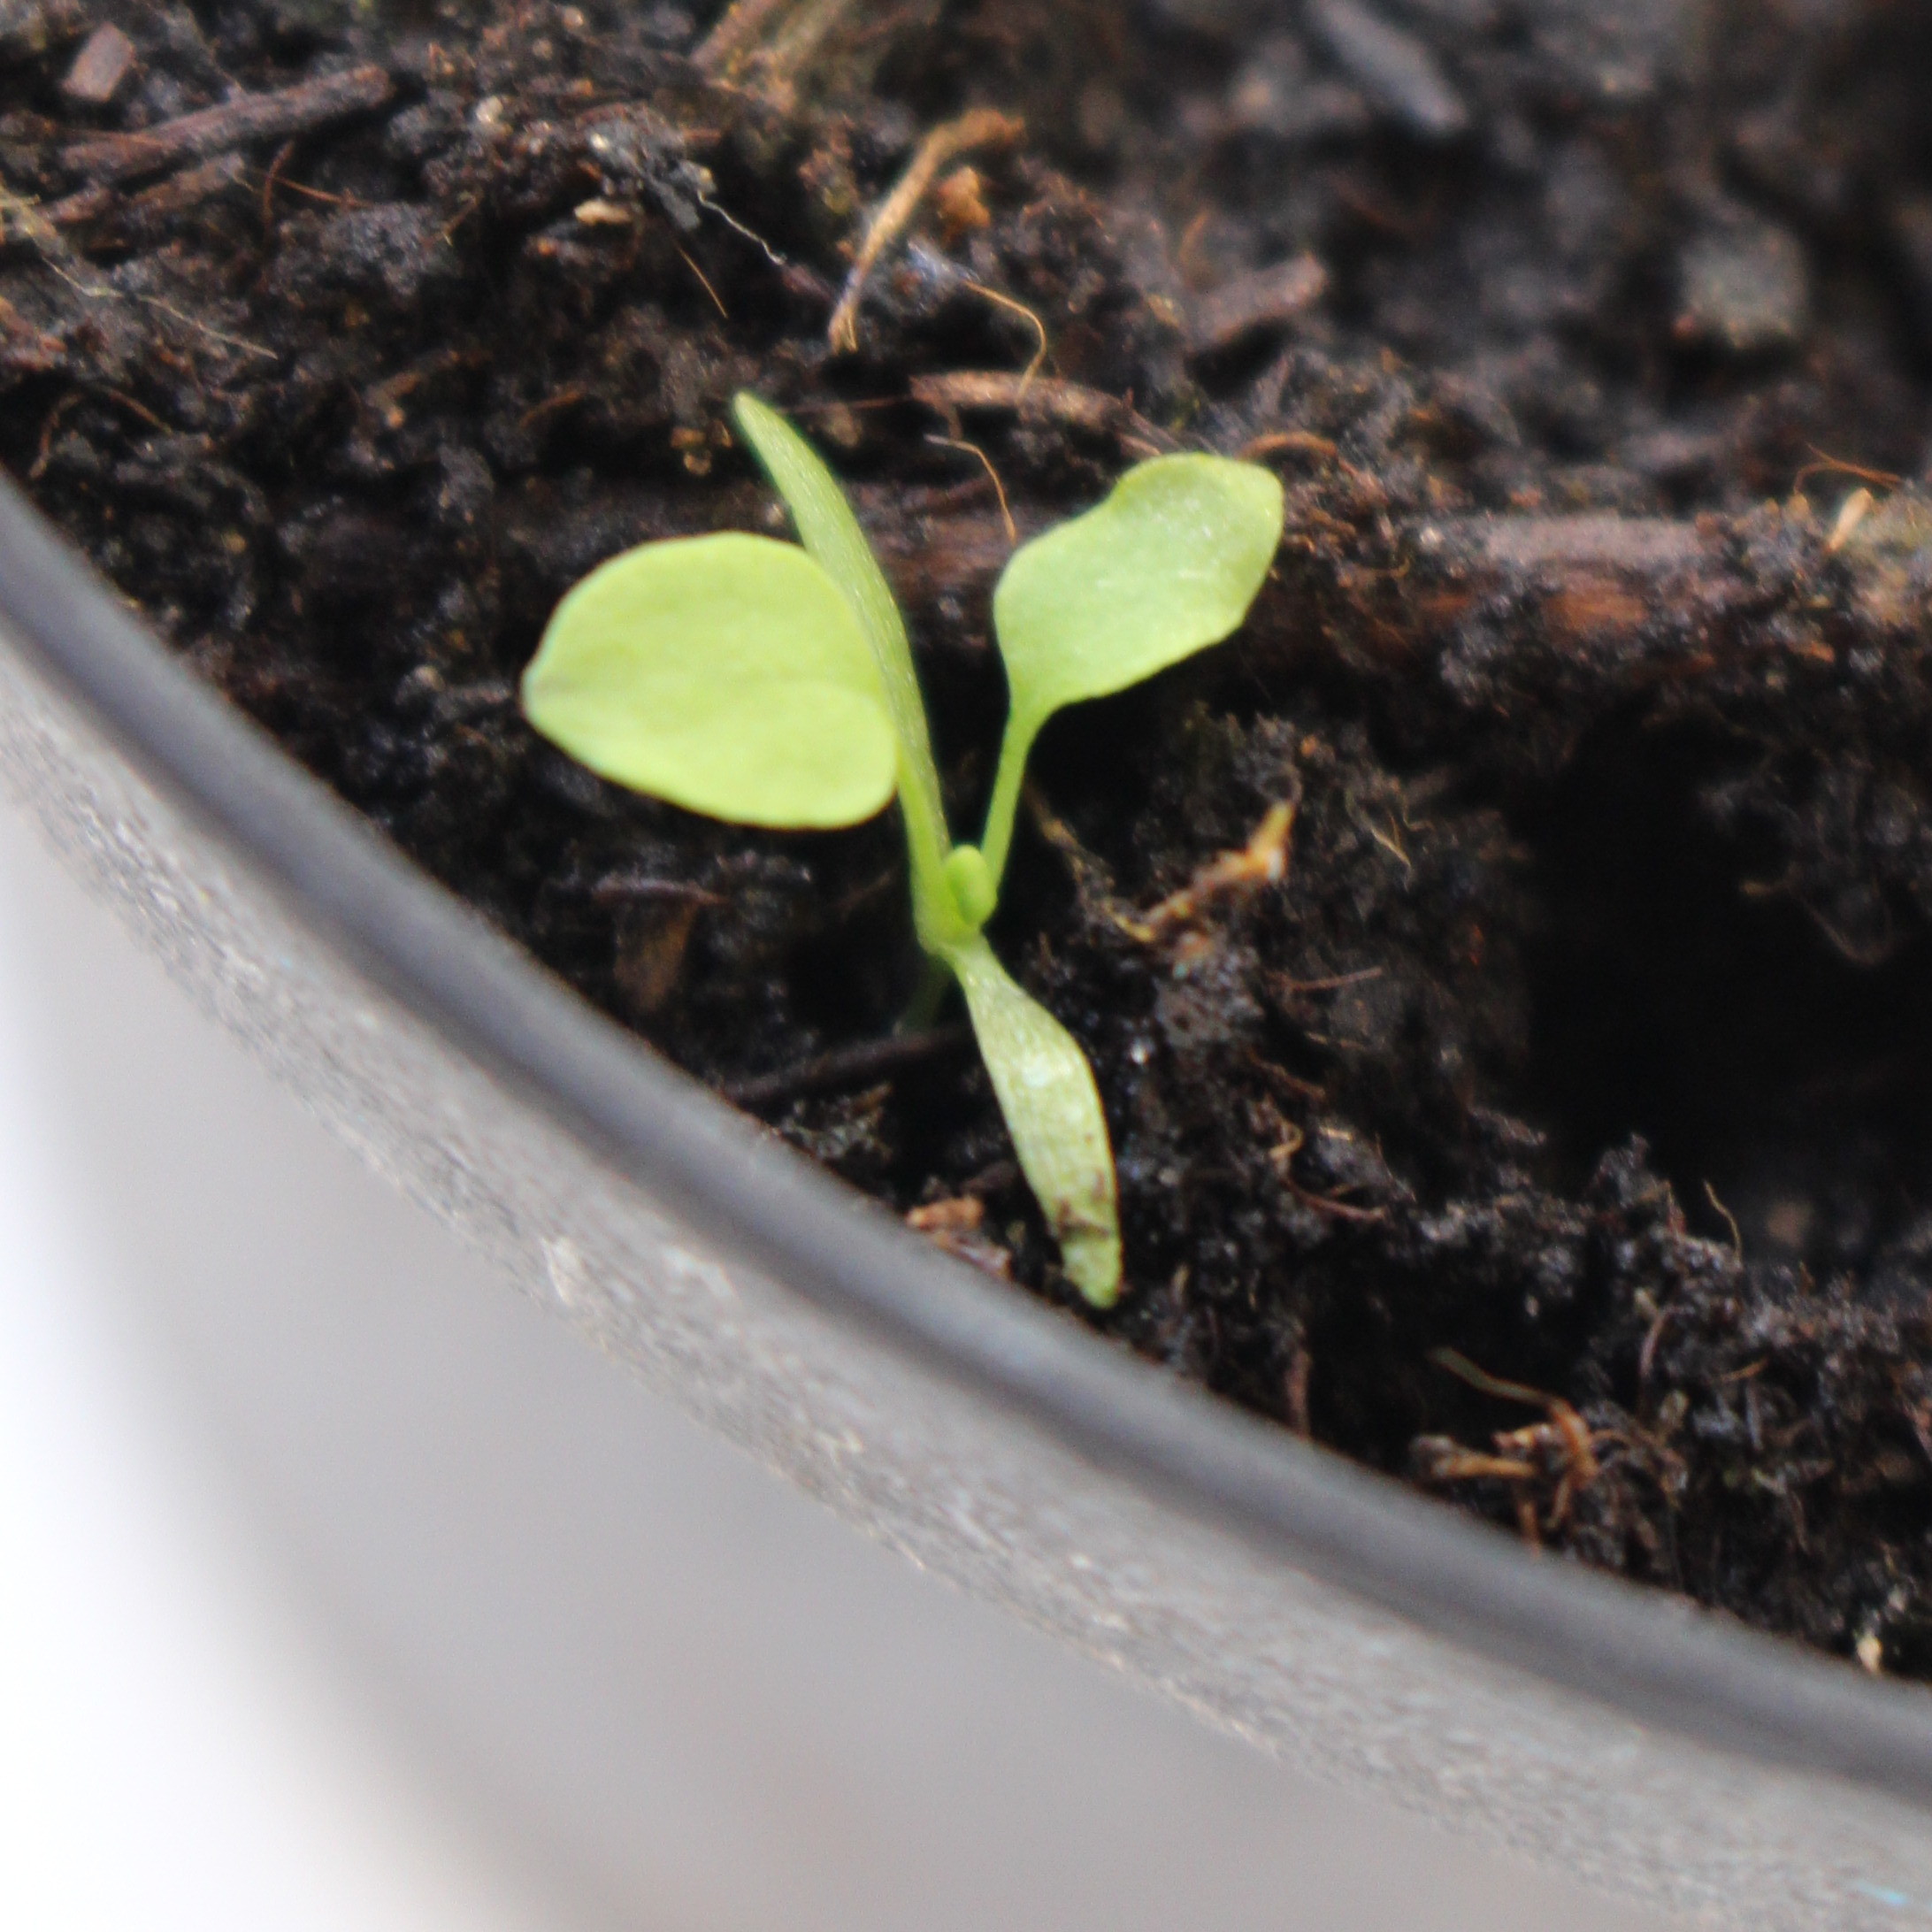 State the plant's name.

Papaver rhoeas
